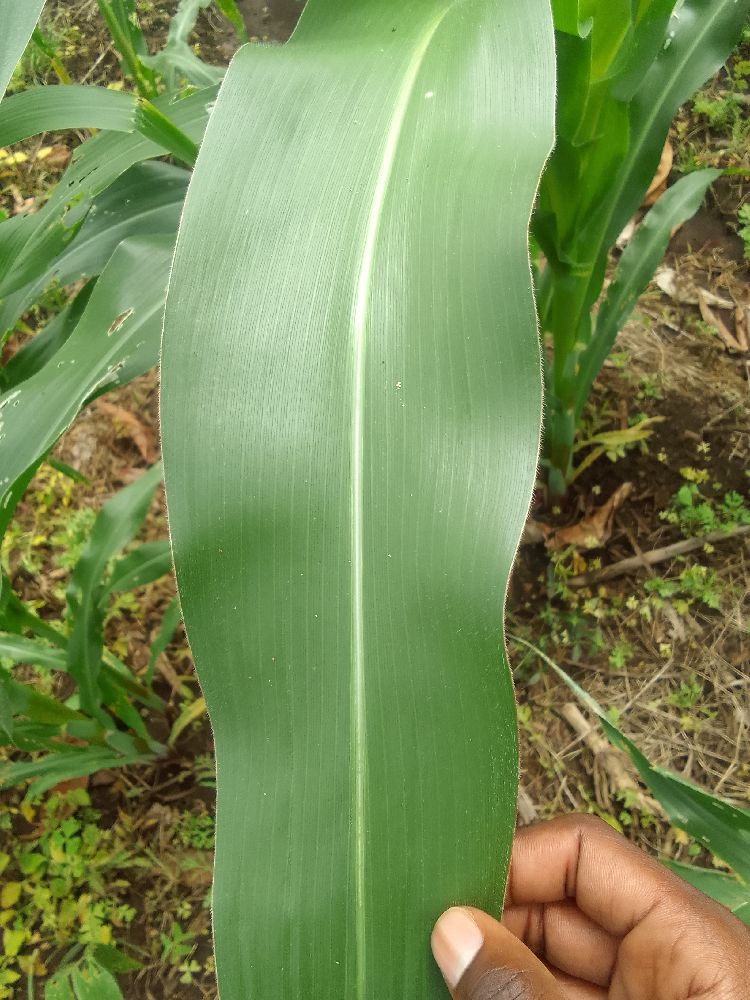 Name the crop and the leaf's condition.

maize, healthy
